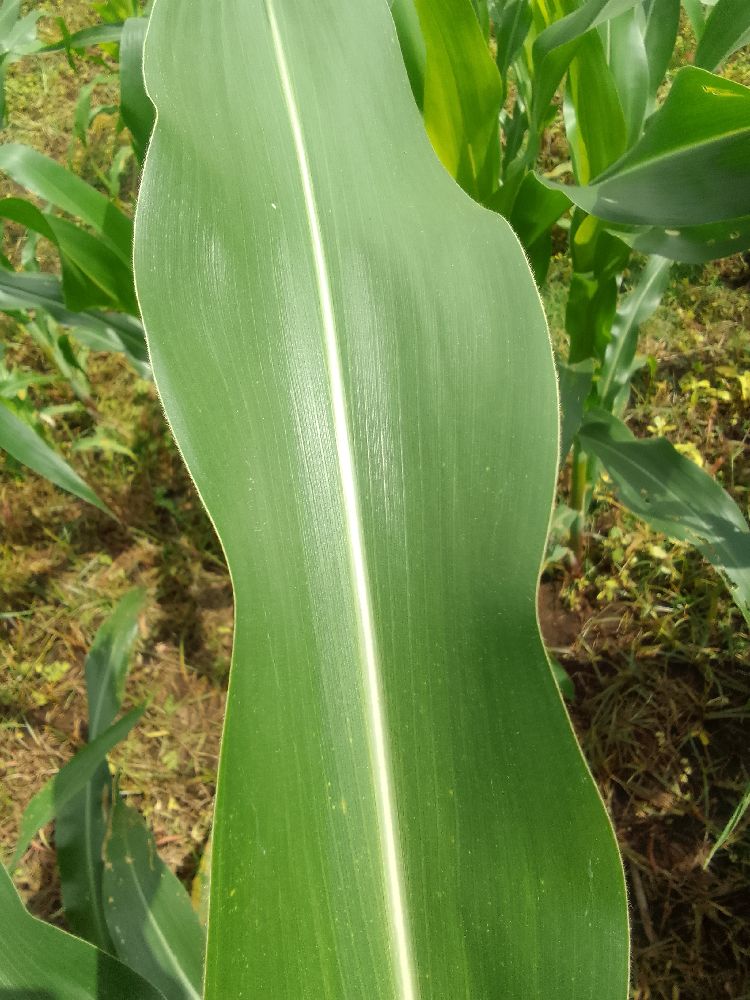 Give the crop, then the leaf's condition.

maize, healthy
